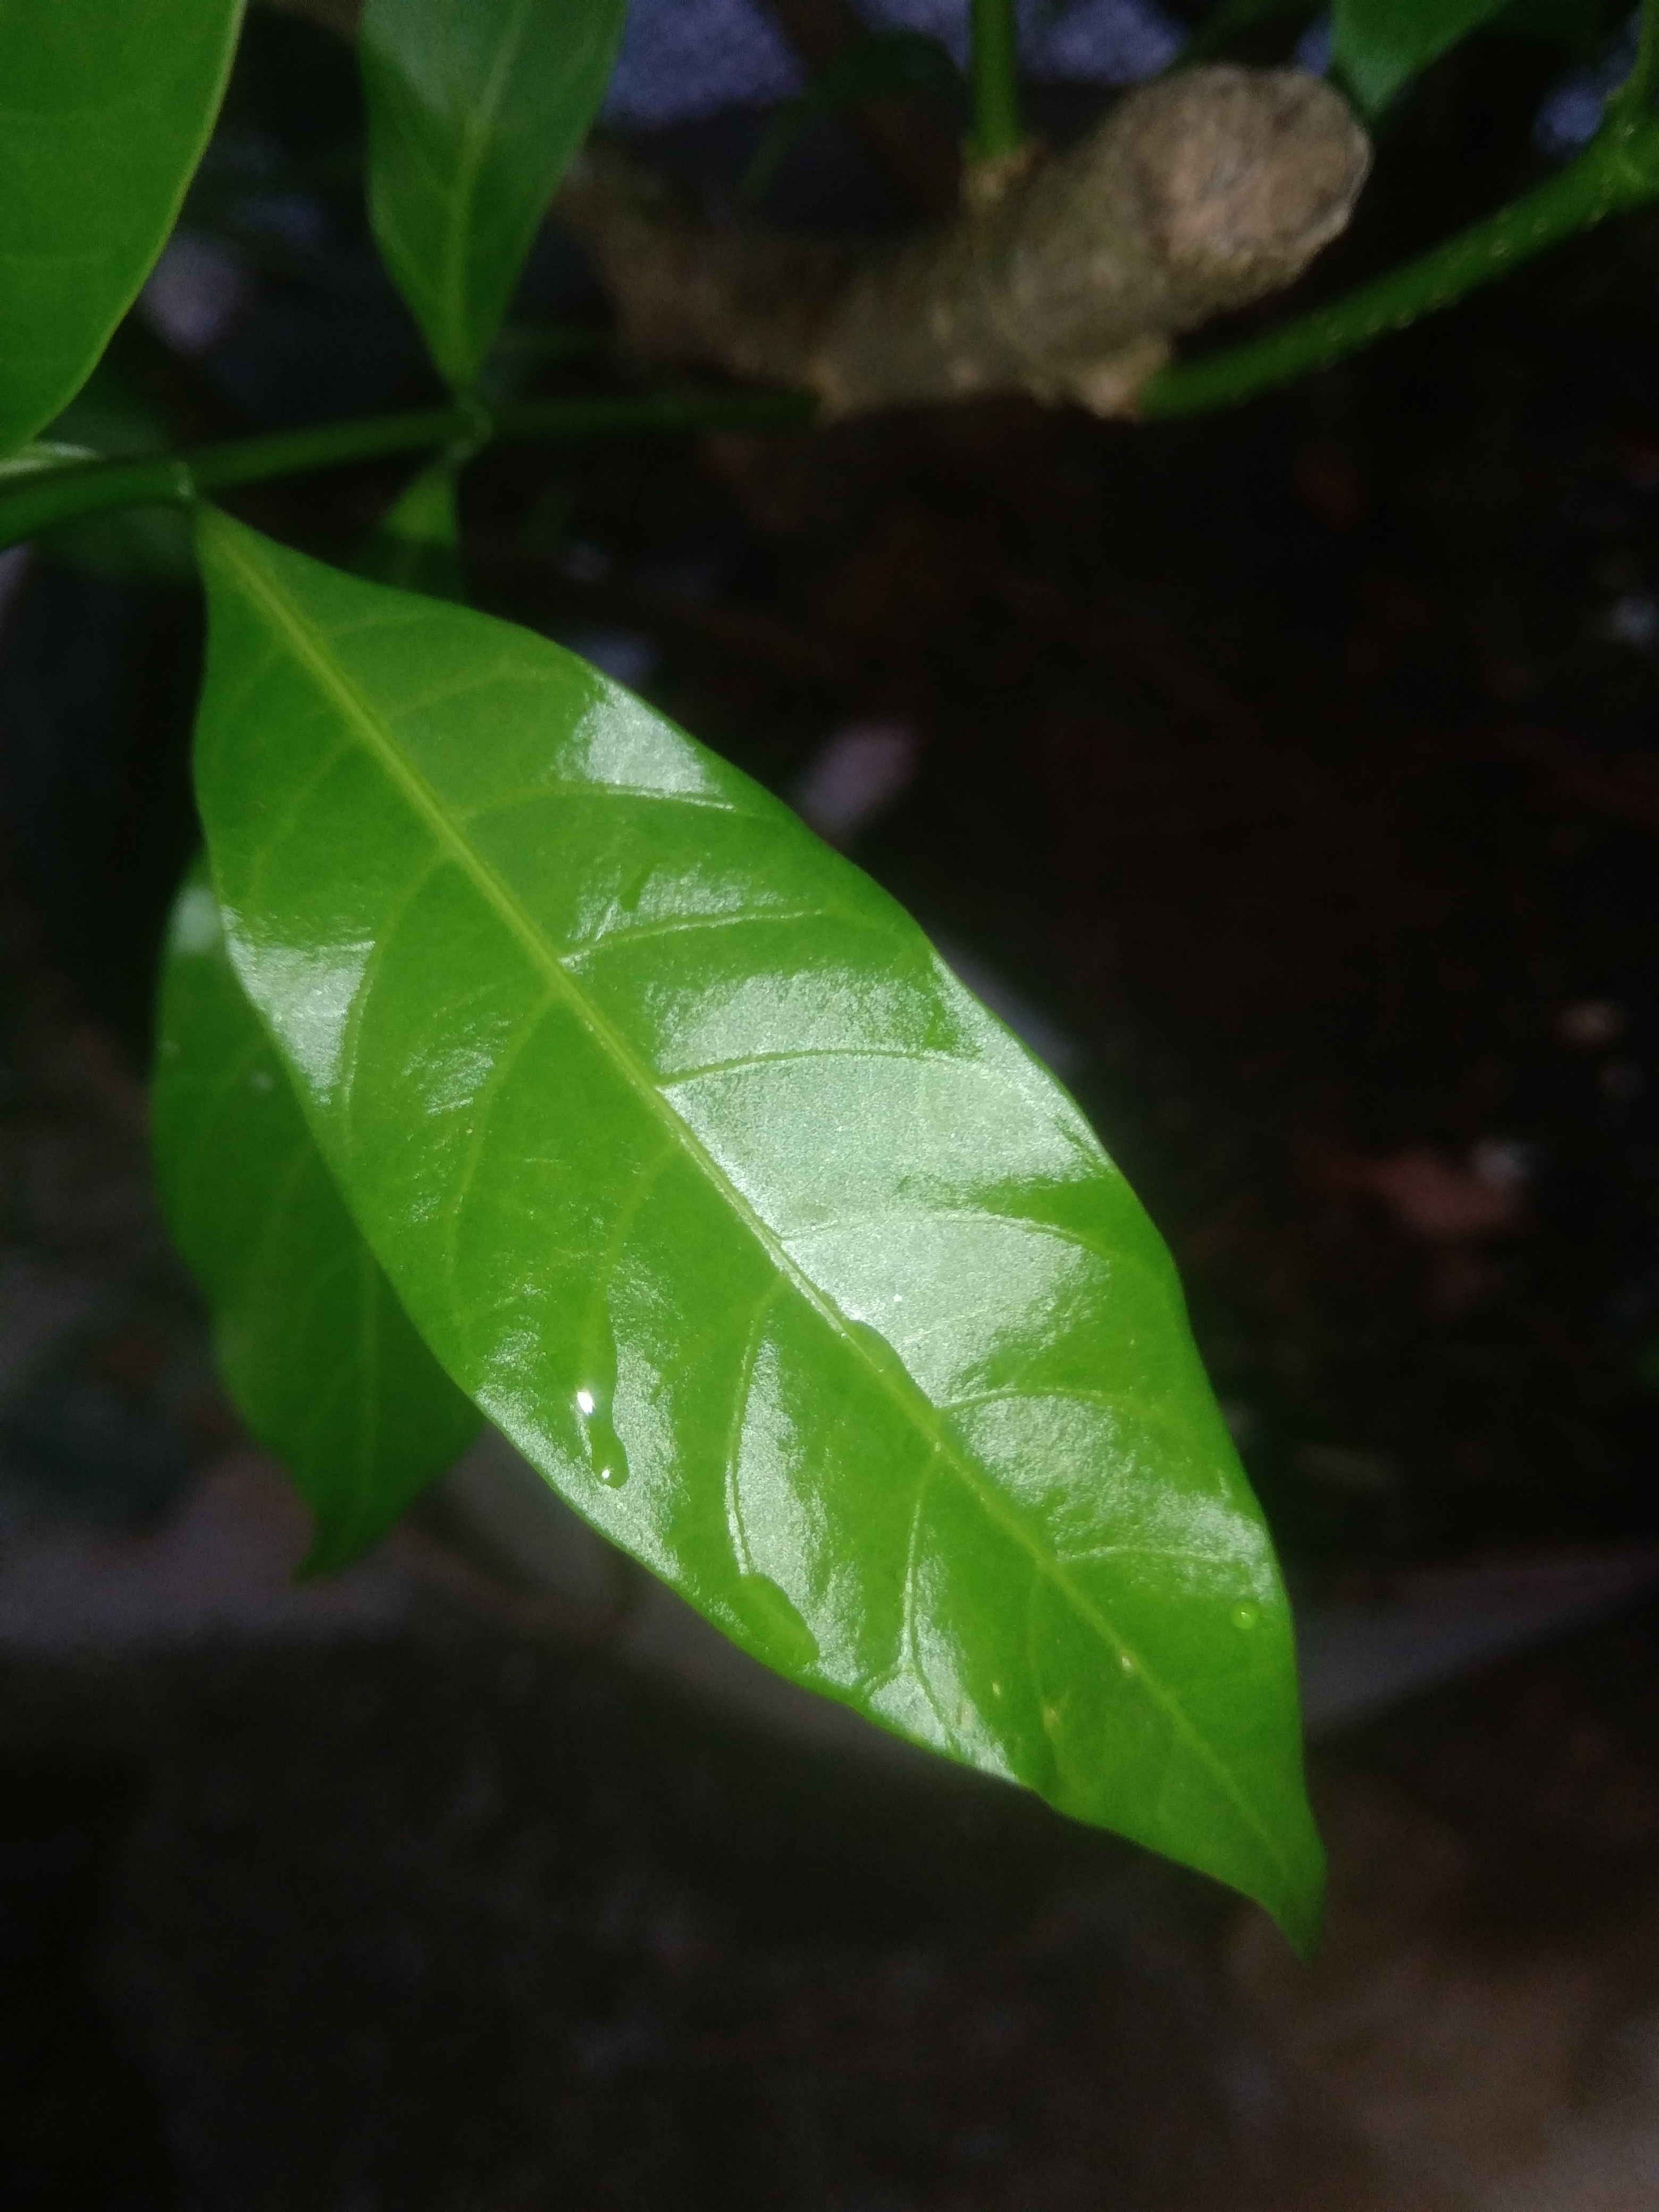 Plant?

togor
